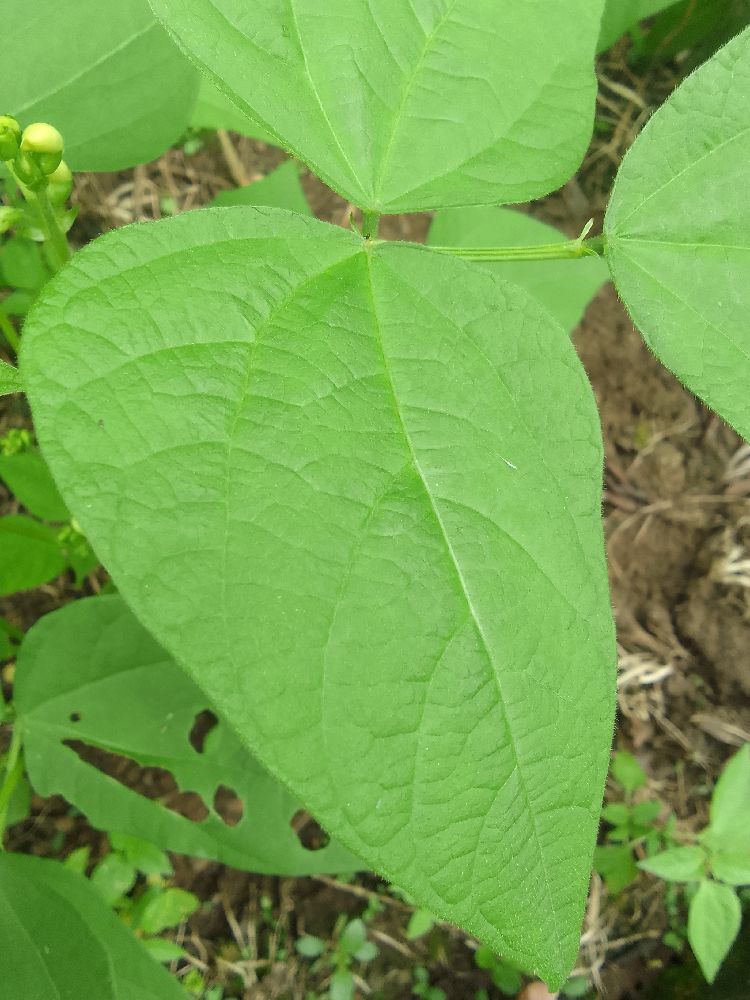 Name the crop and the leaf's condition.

common bean, healthy
